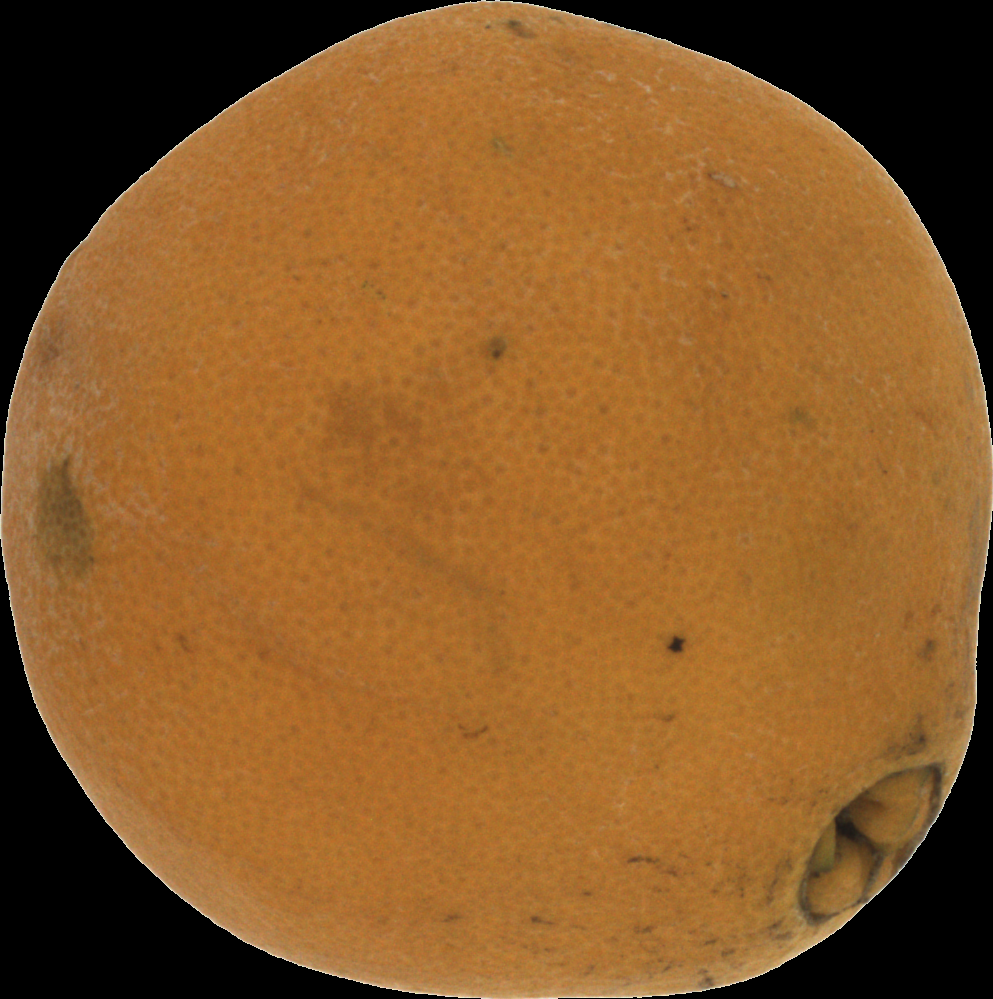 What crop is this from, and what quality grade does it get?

orange, bad
